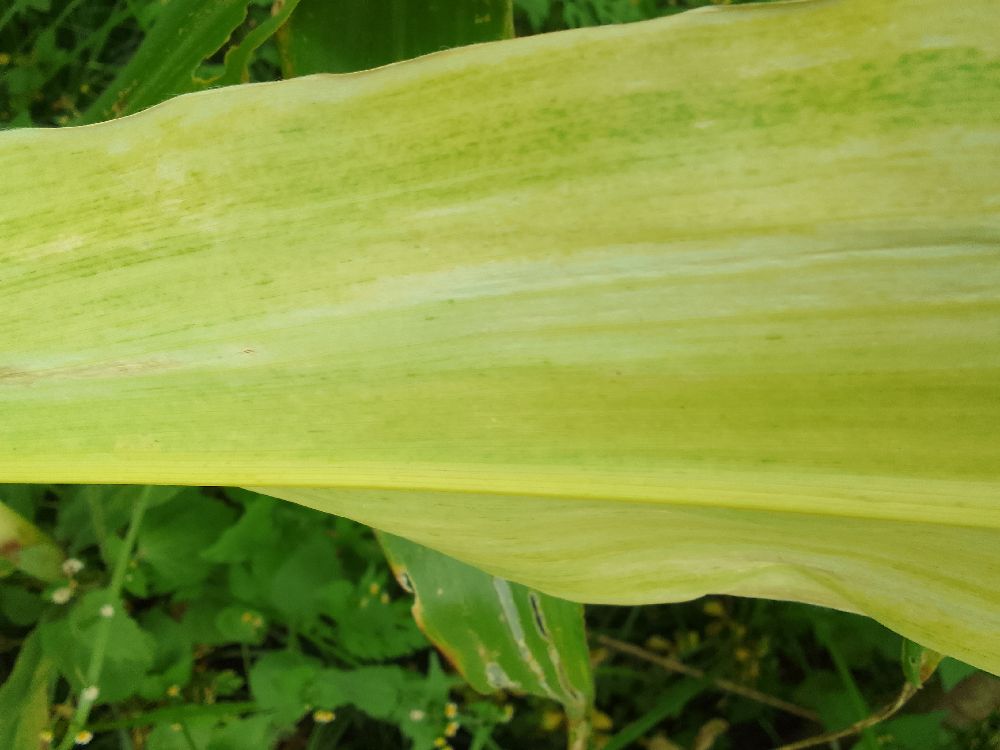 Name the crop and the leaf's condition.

maize, maize lethal necrosis
